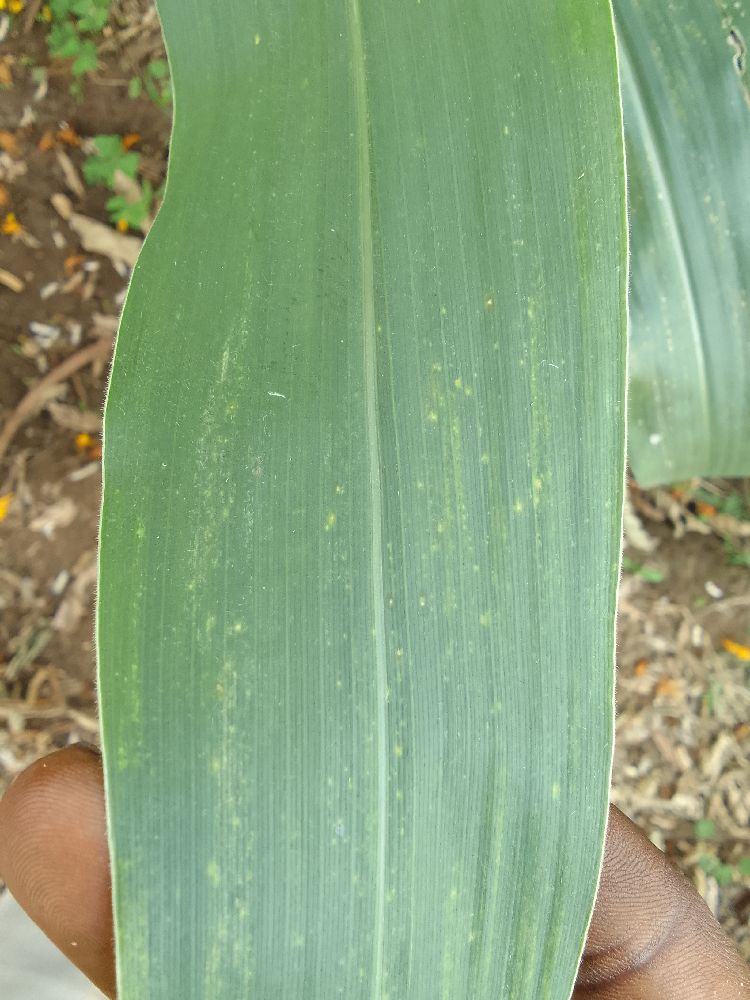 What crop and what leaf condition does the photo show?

maize, healthy
